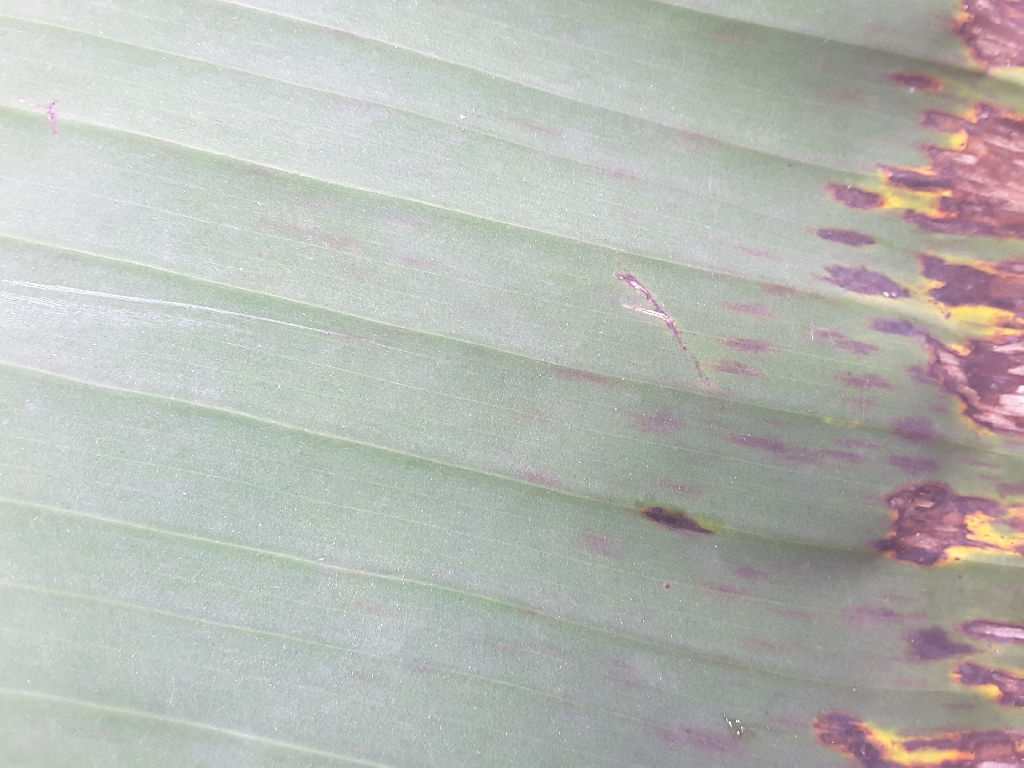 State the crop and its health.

banana, black sigatoka
